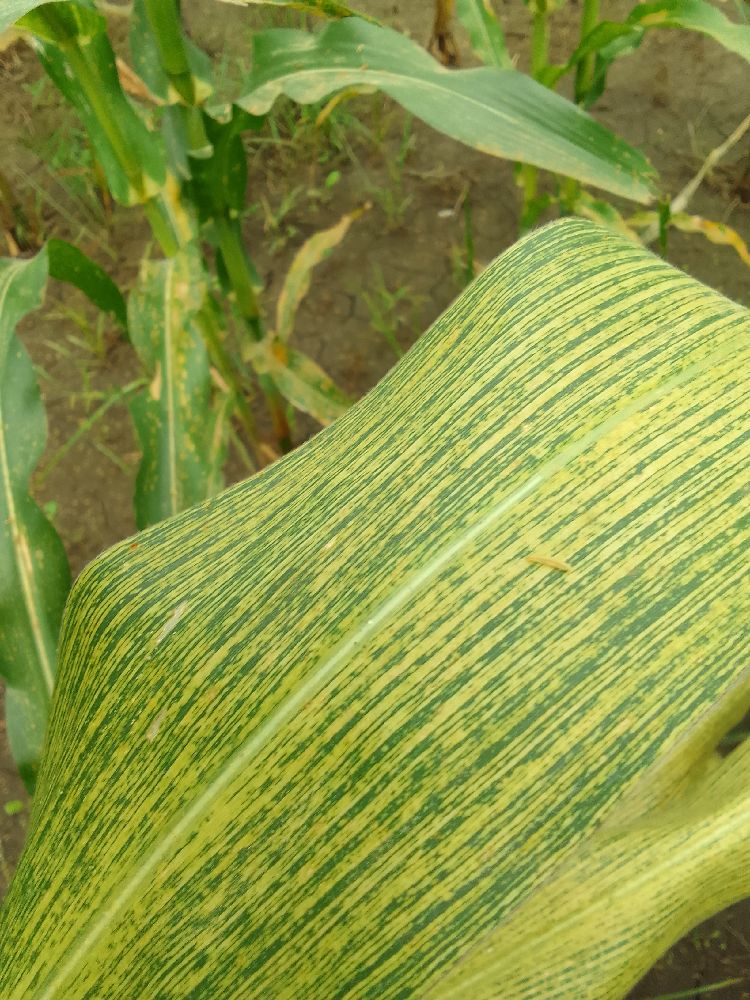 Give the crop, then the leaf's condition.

maize, maize streak virus
